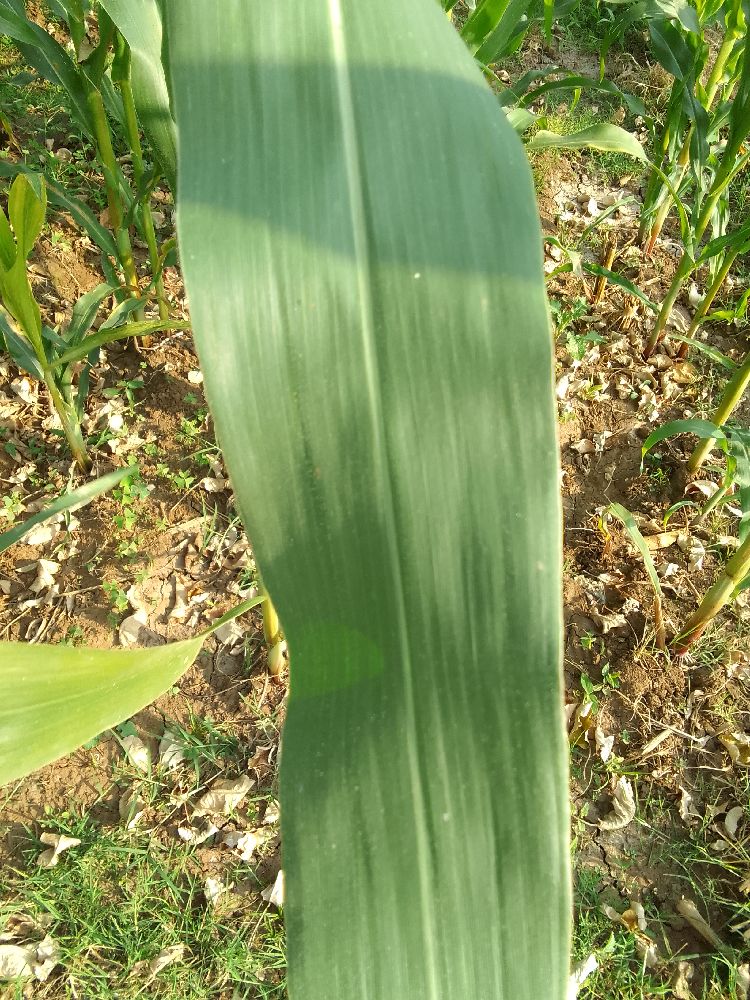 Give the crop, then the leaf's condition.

maize, healthy
